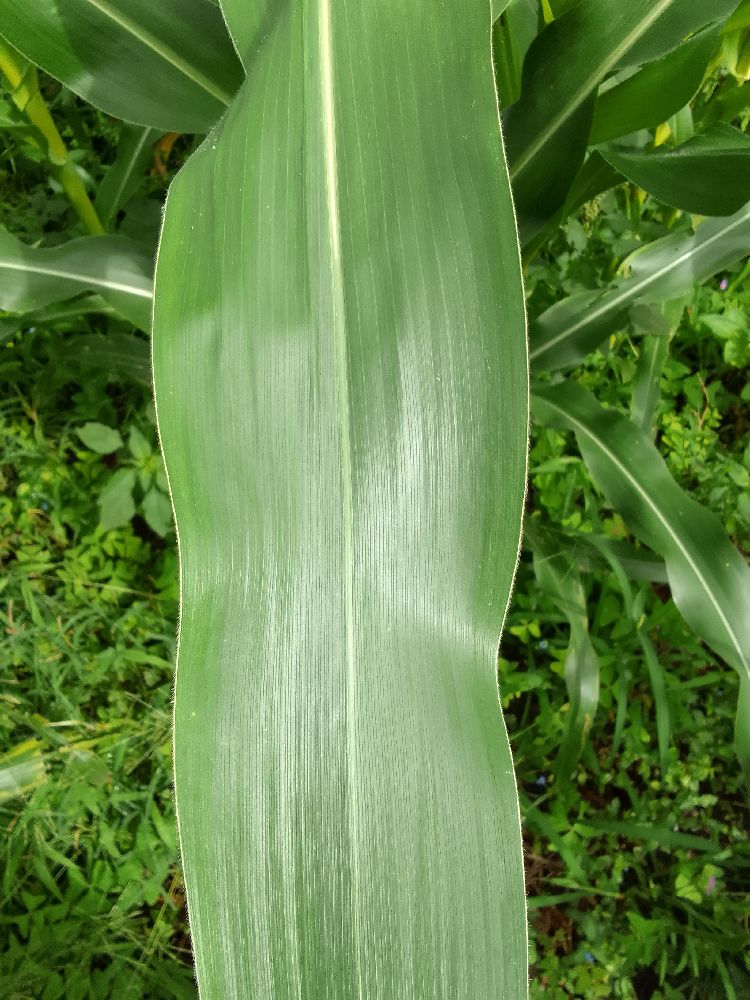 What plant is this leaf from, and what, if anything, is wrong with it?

maize, healthy
